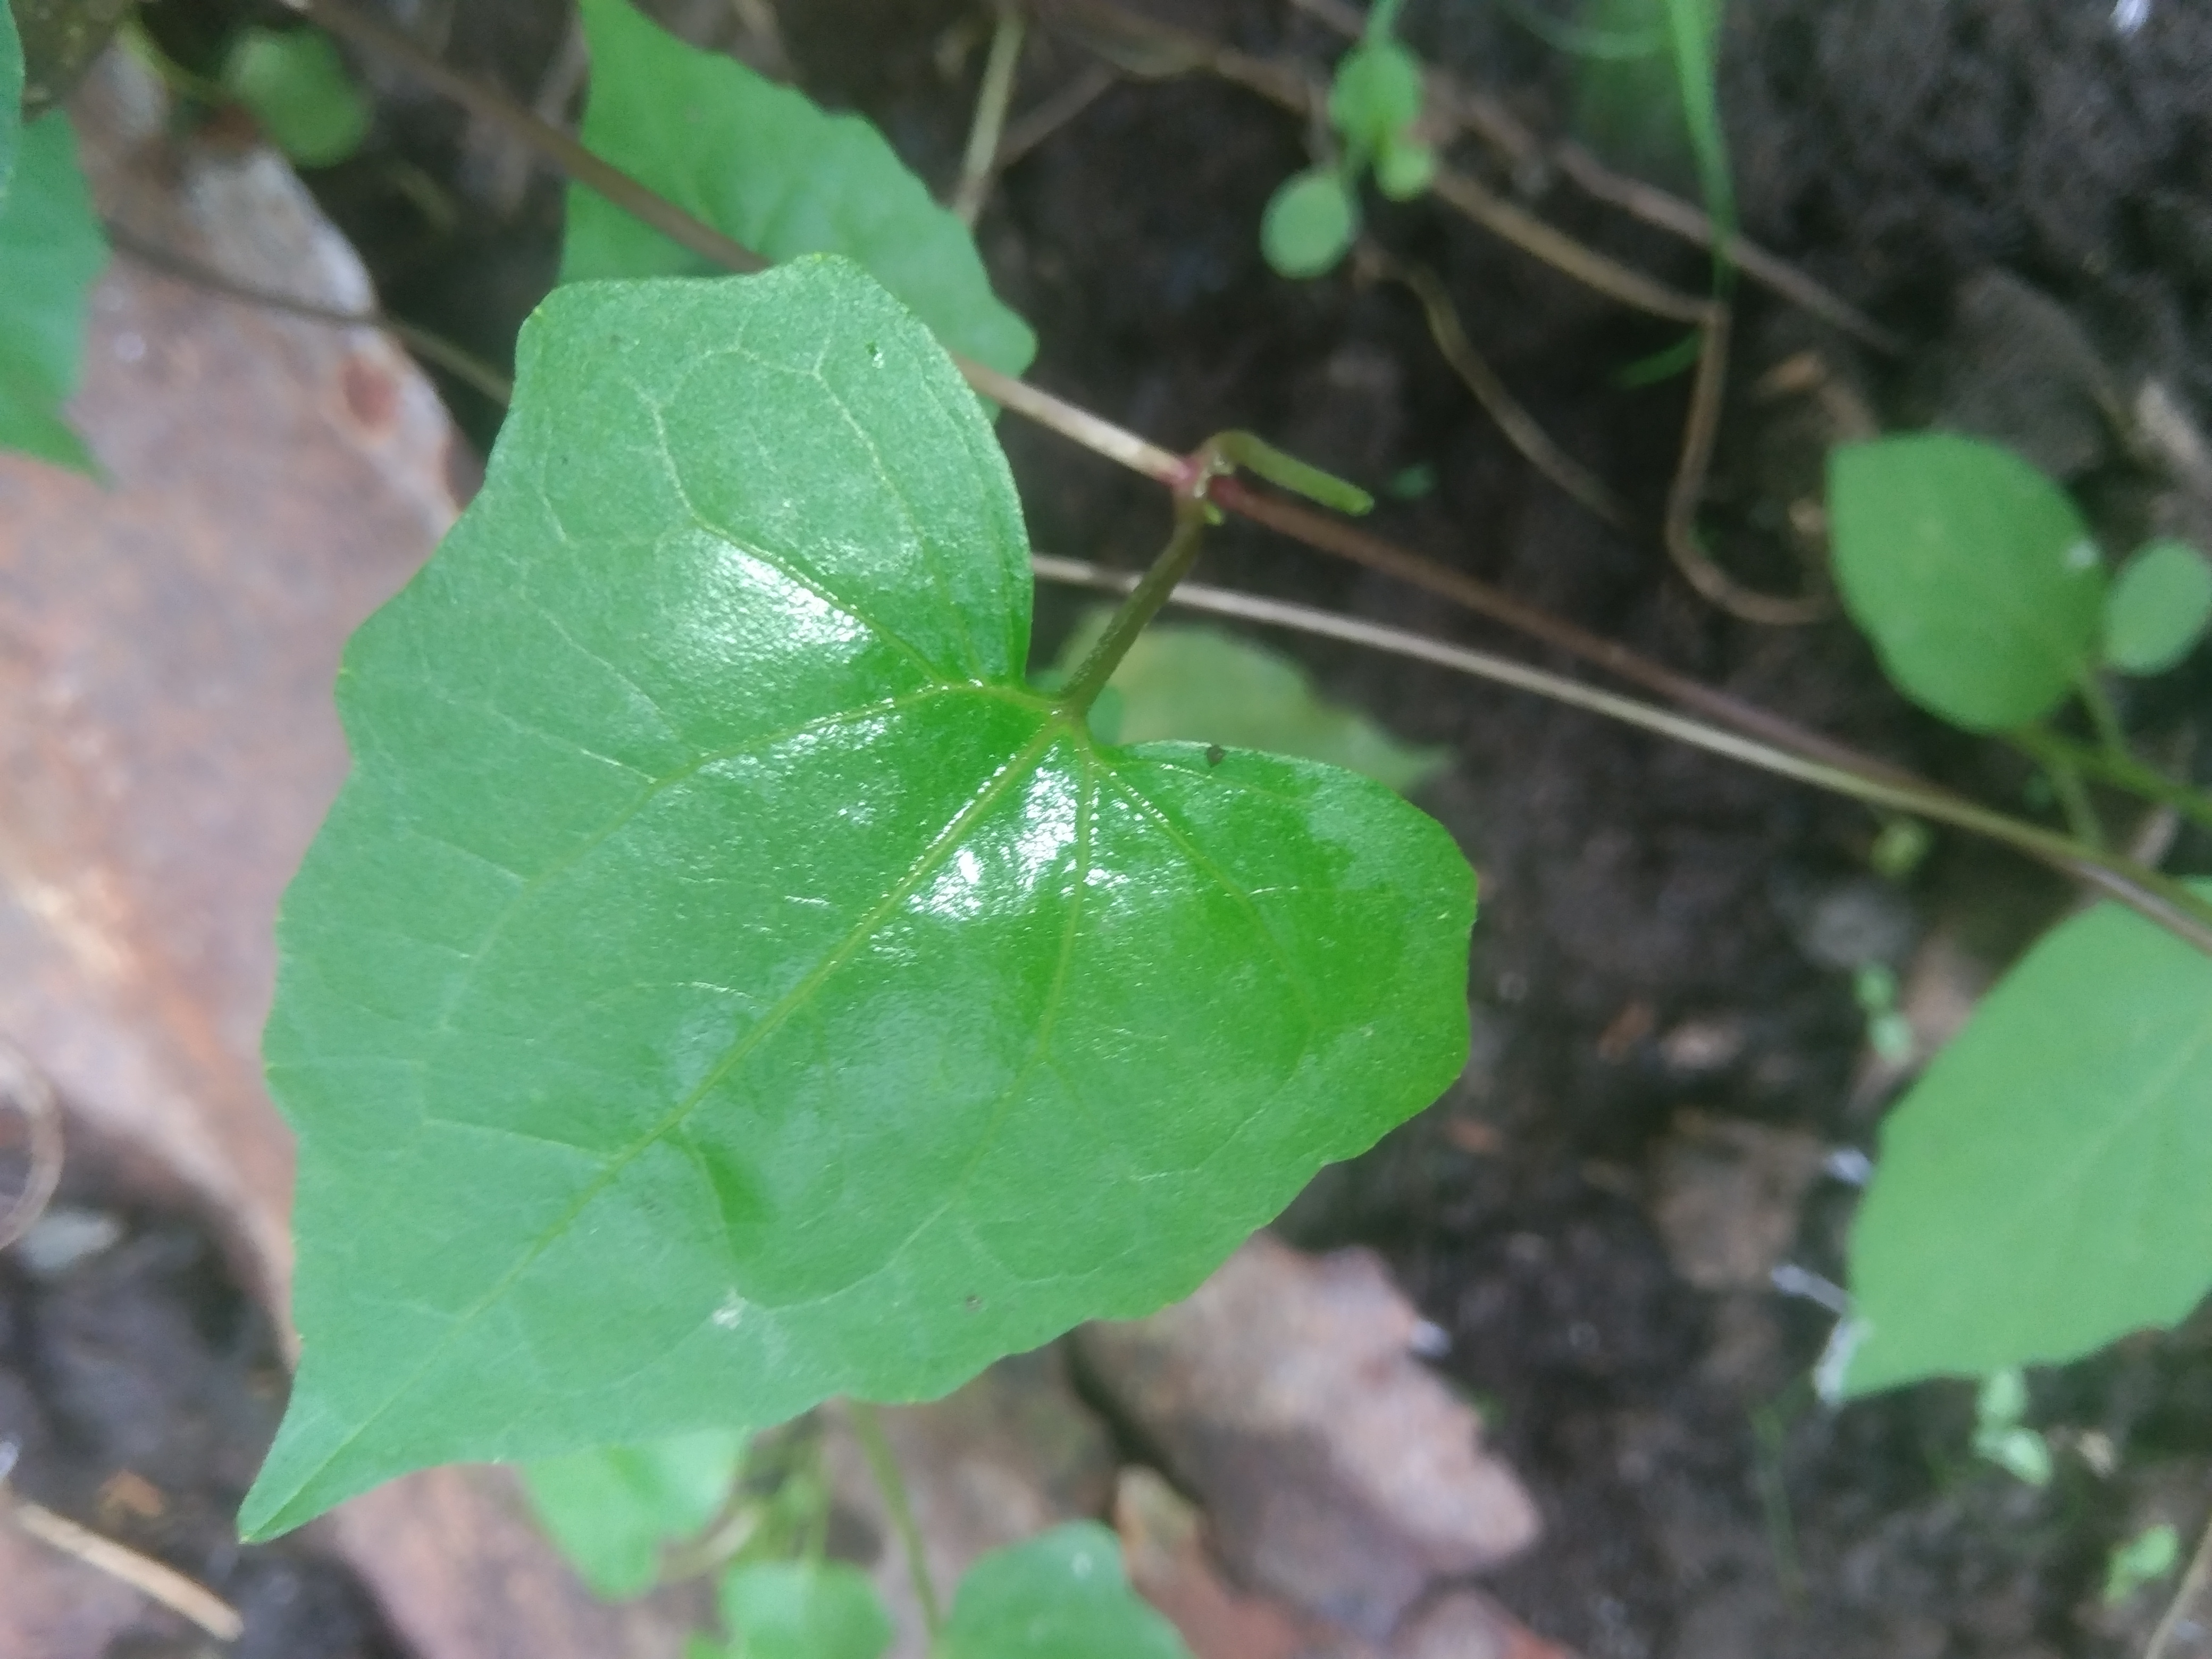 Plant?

bitter vine
